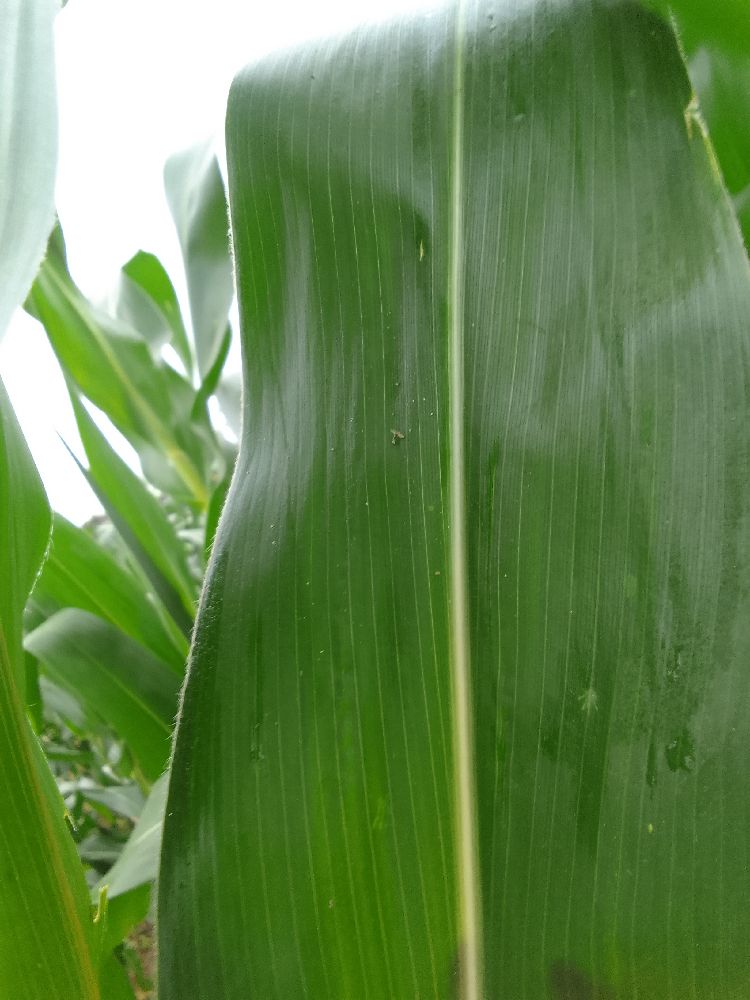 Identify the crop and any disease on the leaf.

maize, healthy
